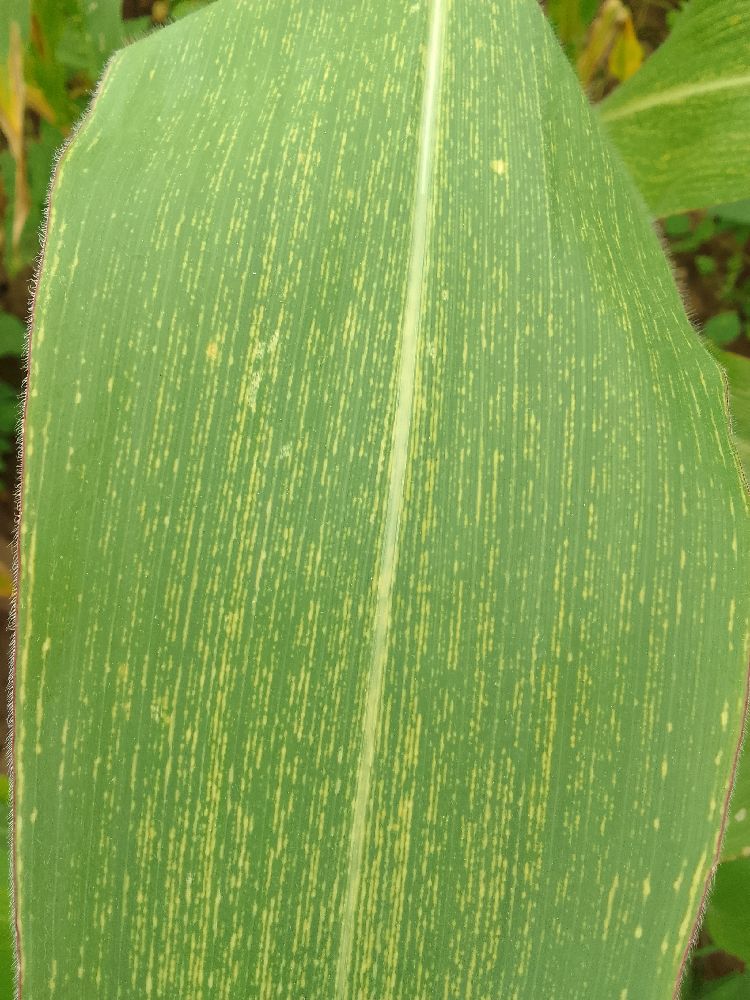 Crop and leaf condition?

maize, maize streak virus
